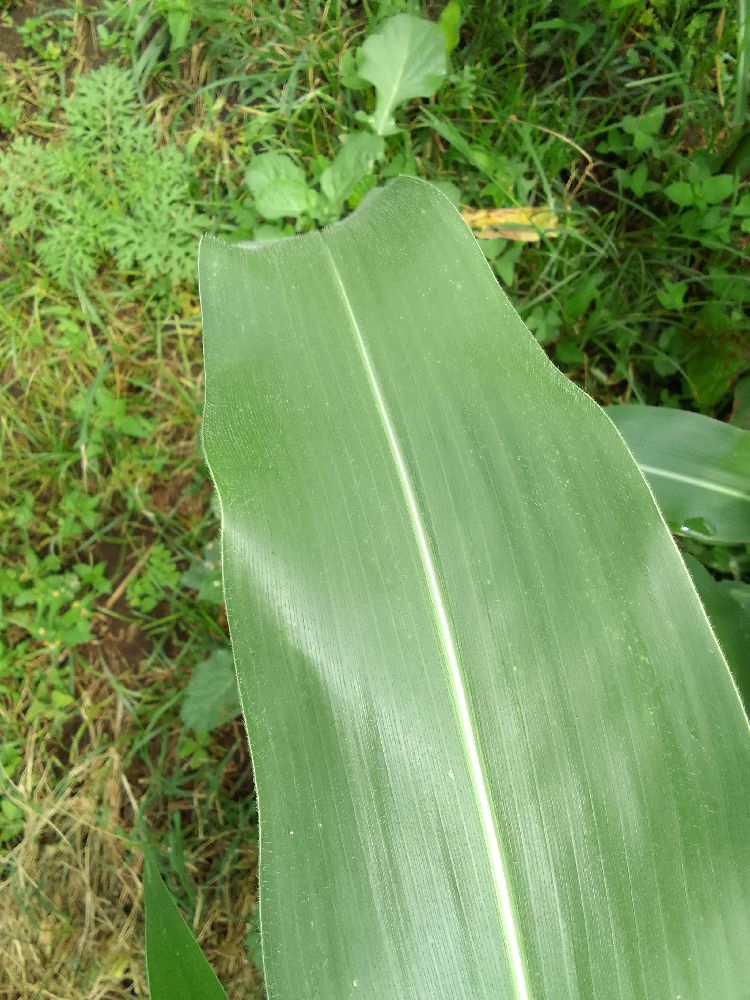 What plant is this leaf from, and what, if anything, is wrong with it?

maize, healthy
